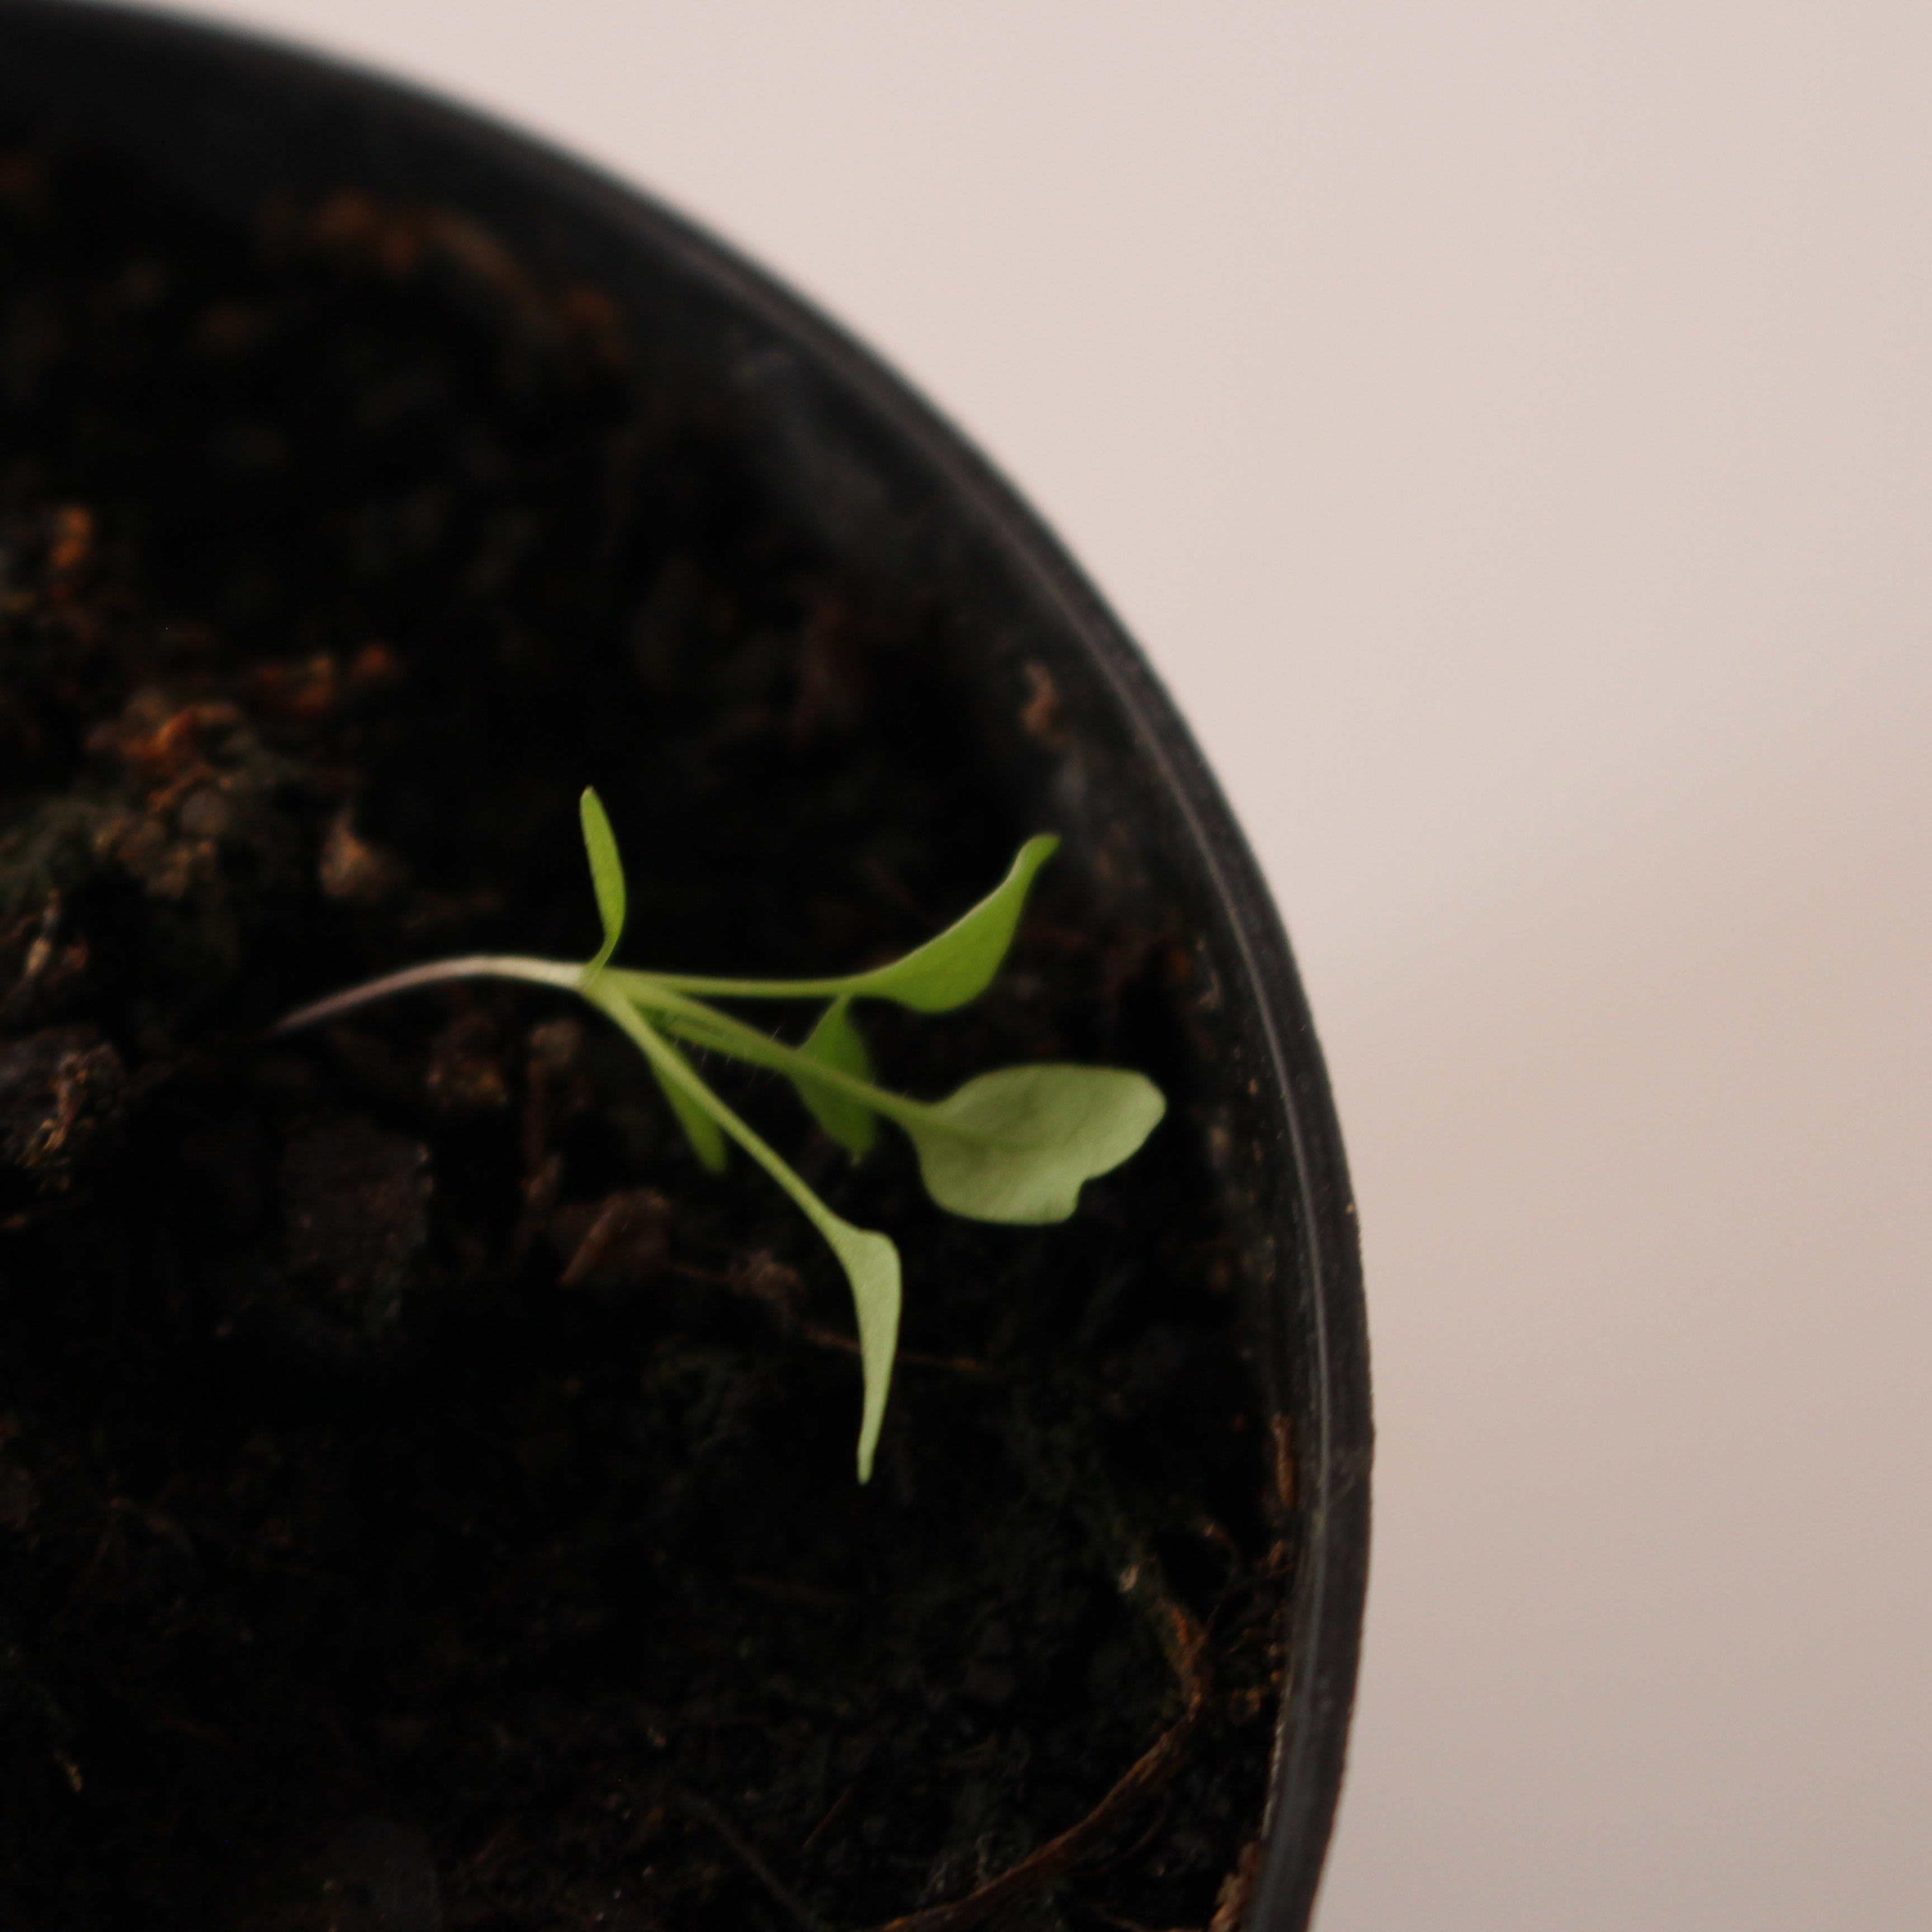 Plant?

Papaver rhoeas
